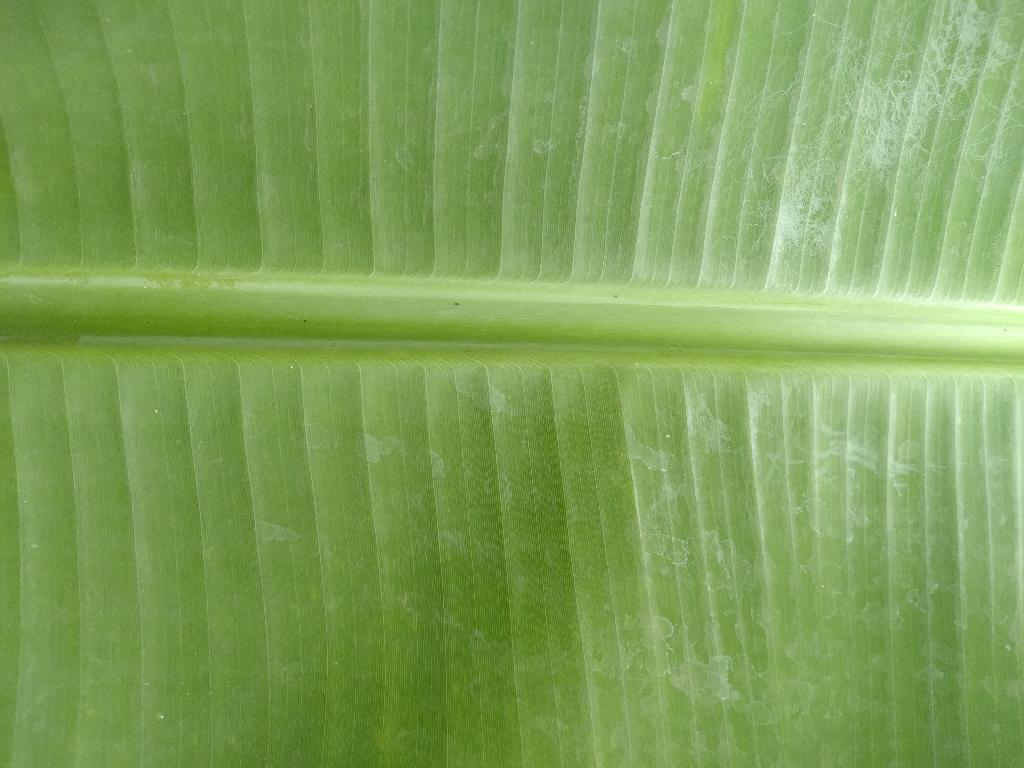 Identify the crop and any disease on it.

banana, healthy
